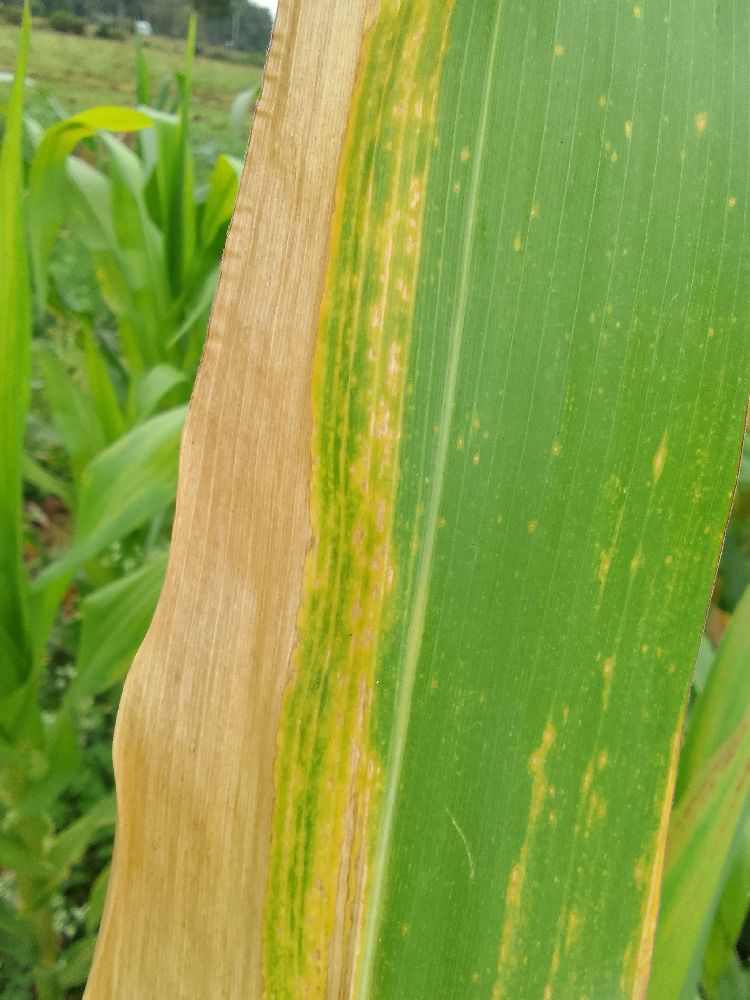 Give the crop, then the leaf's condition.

maize, maize lethal necrosis
